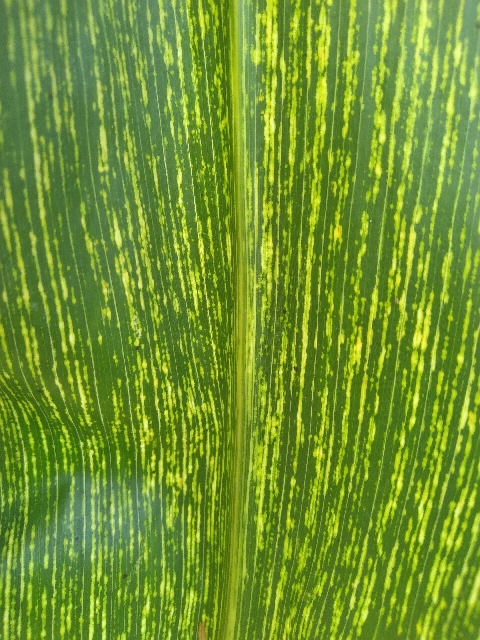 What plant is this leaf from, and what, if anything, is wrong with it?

maize, maize streak virus
